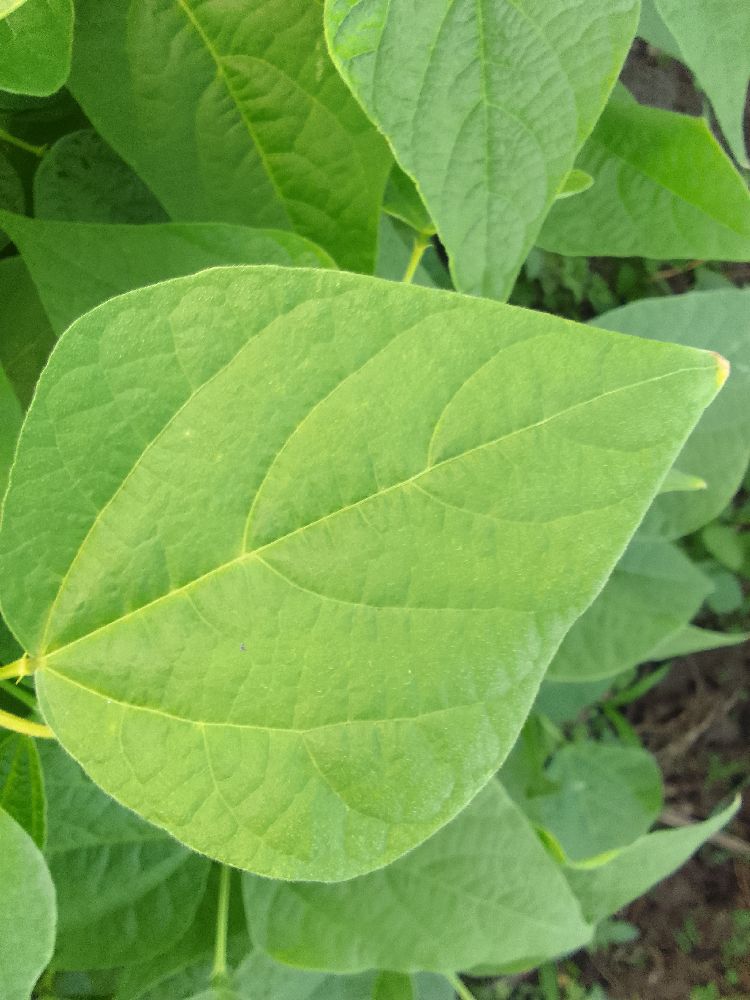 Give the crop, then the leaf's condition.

common bean, healthy
